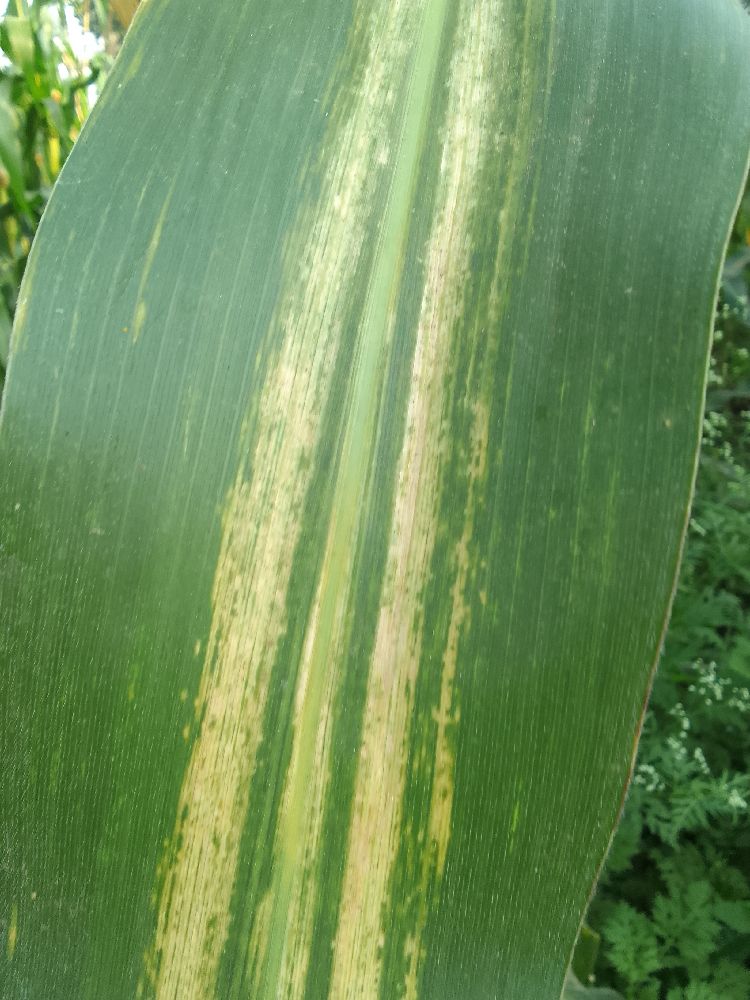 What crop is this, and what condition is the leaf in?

maize, maize lethal necrosis
